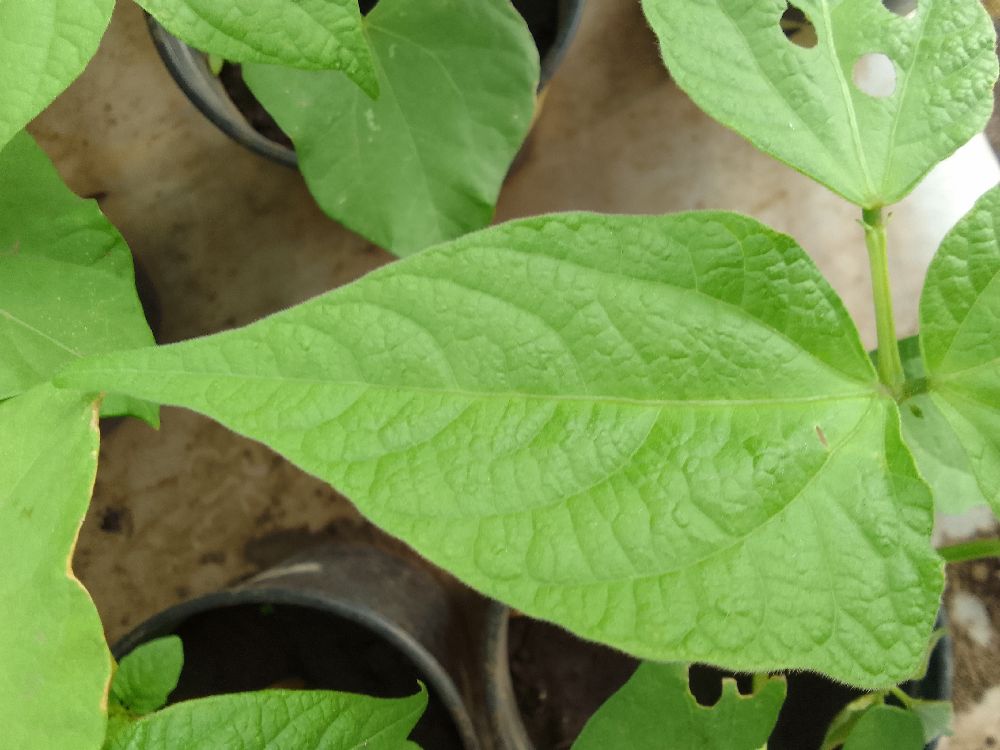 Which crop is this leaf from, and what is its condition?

common bean, healthy
